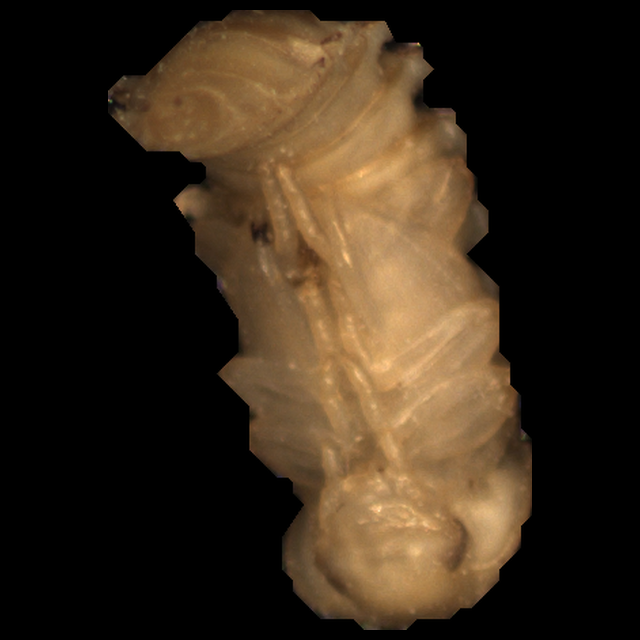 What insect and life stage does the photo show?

mealworm pupa
